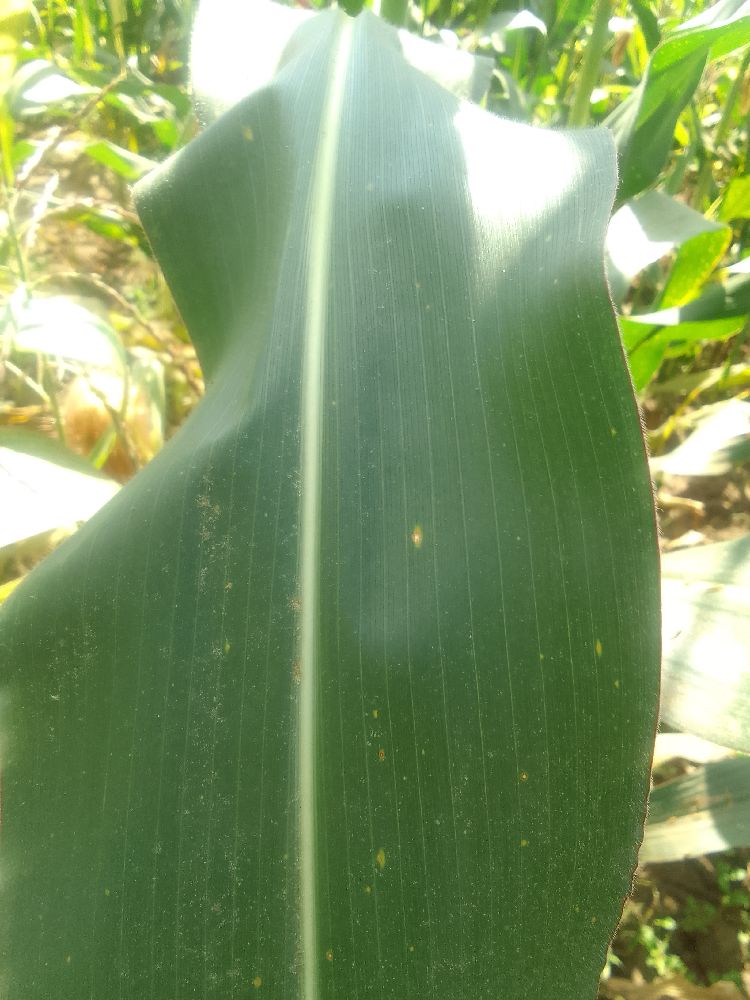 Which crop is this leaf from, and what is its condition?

maize, healthy
